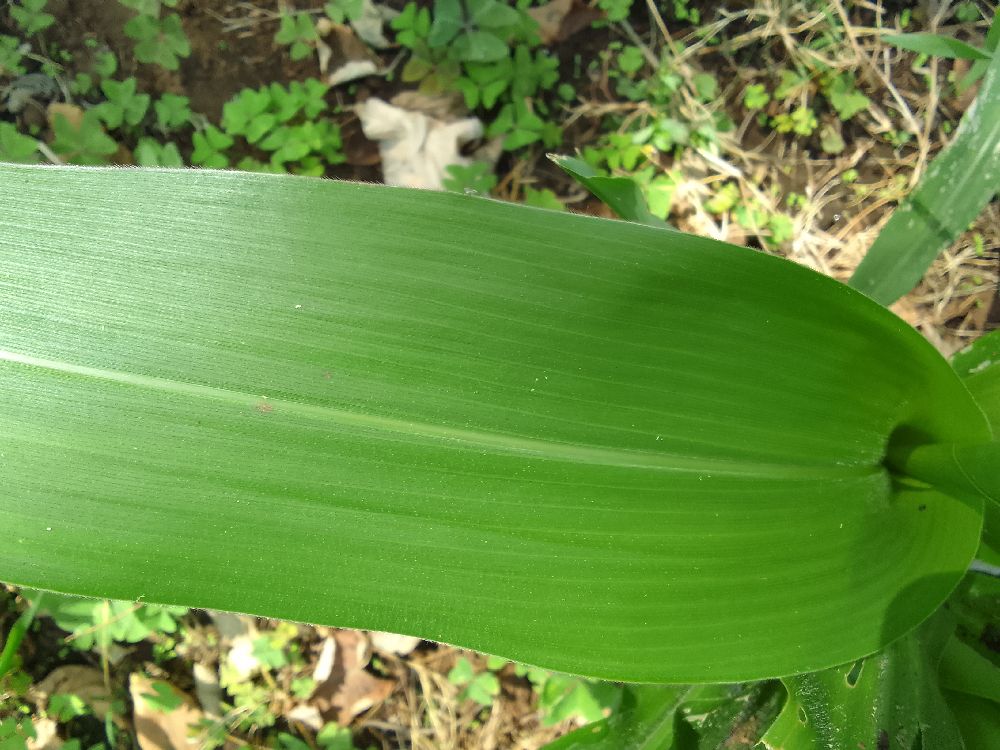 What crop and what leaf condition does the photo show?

maize, healthy
